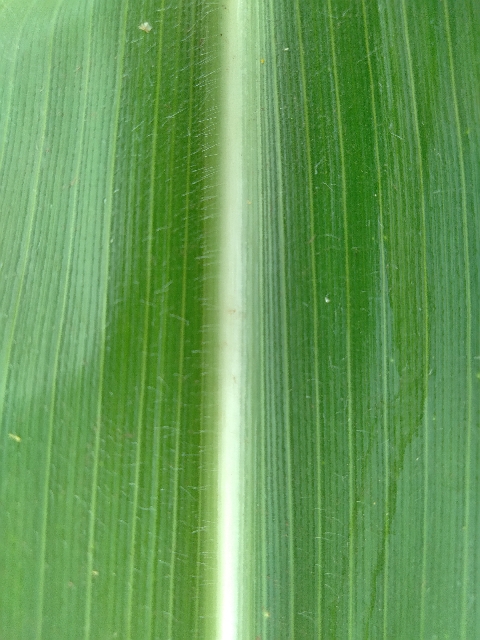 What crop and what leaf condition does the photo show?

maize, healthy
